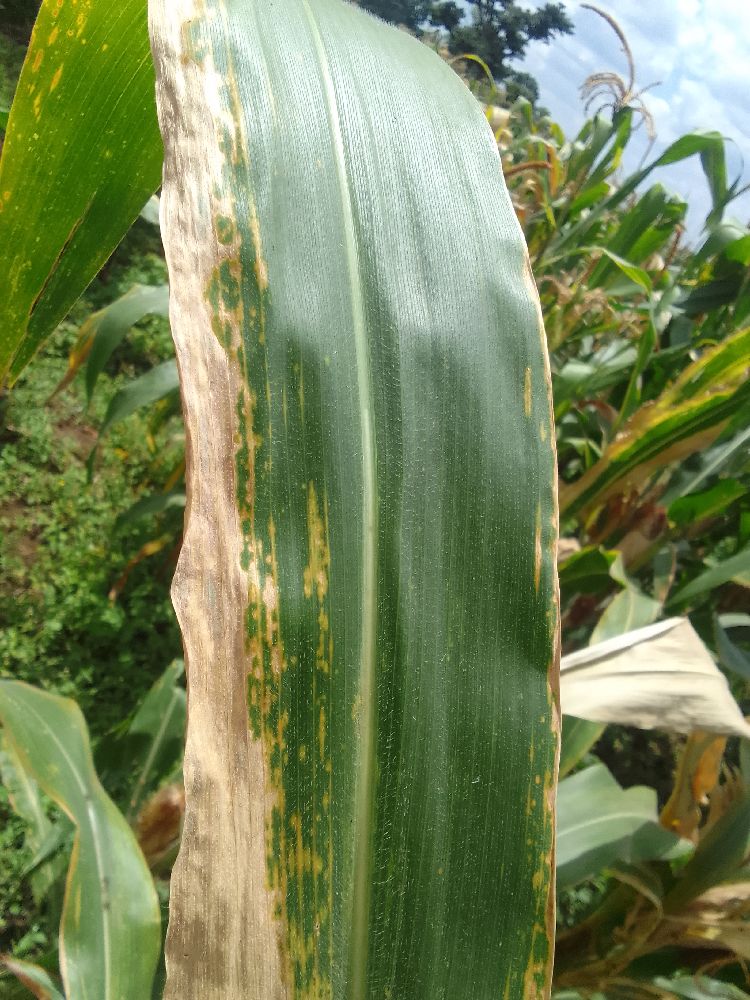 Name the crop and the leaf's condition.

maize, maize lethal necrosis
